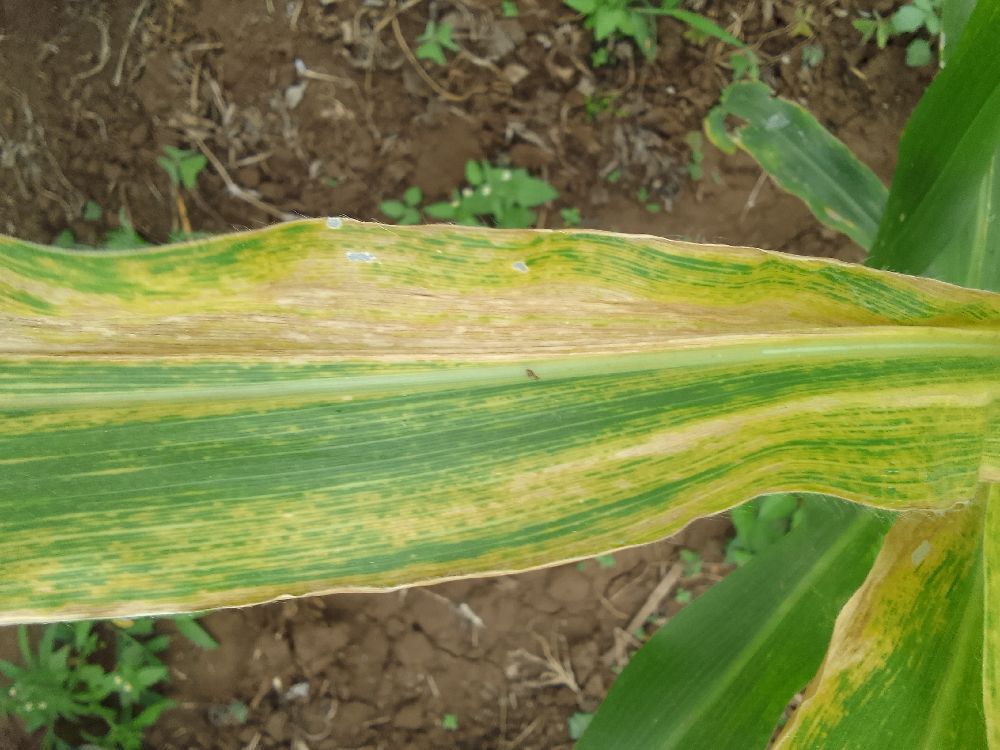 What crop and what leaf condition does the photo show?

maize, maize lethal necrosis
